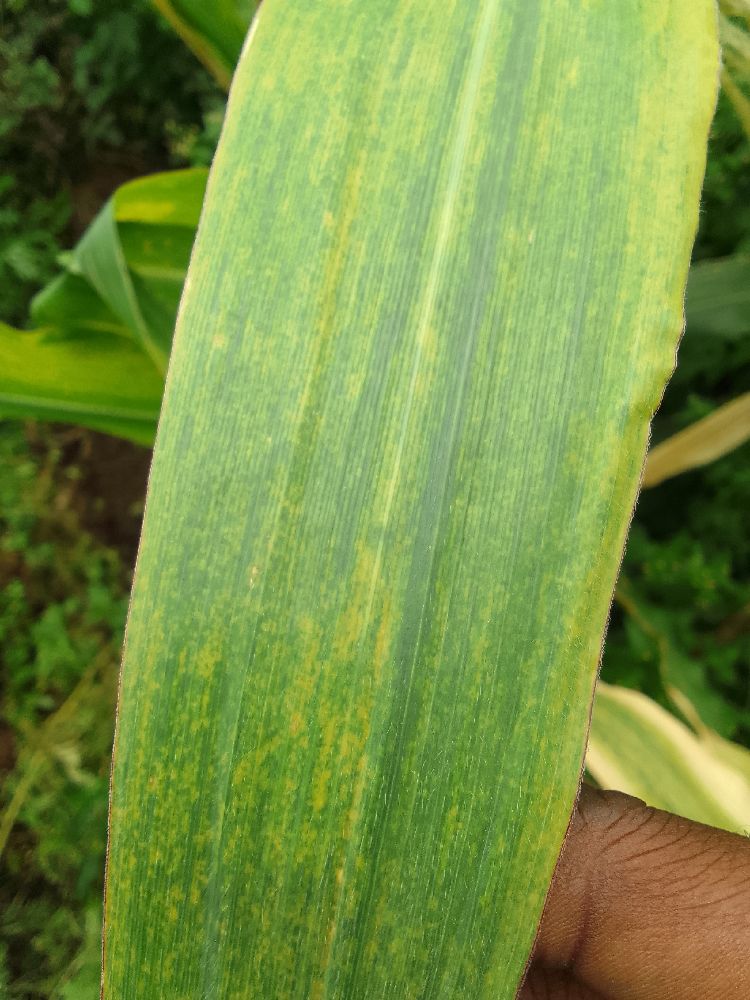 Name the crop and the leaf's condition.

maize, maize lethal necrosis
